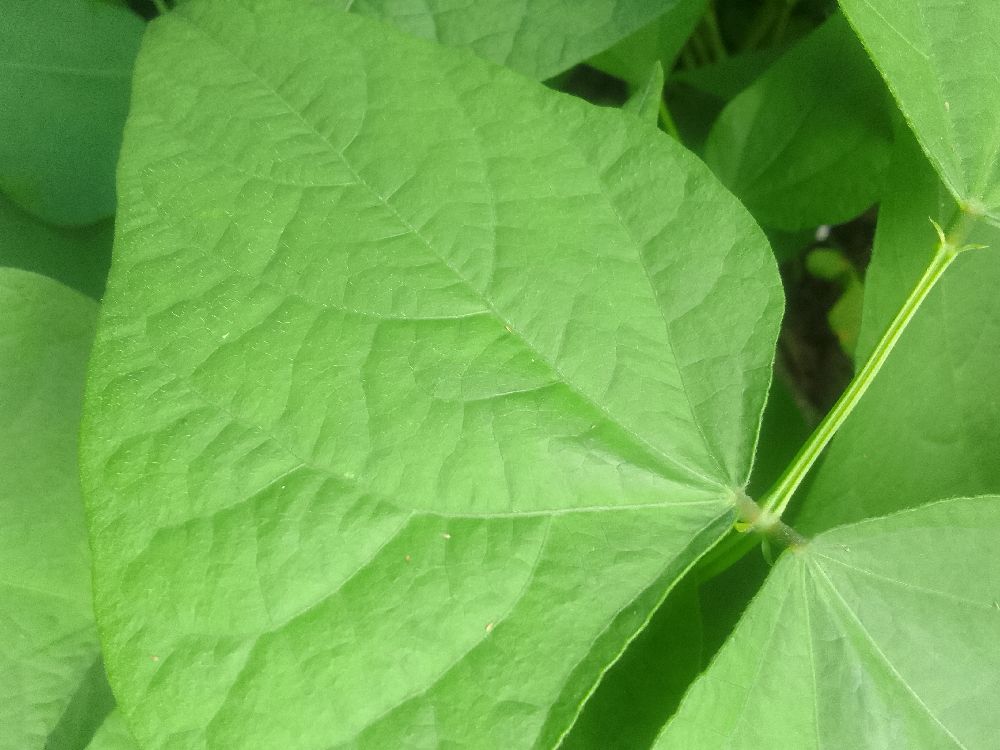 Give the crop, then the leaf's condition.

common bean, healthy
